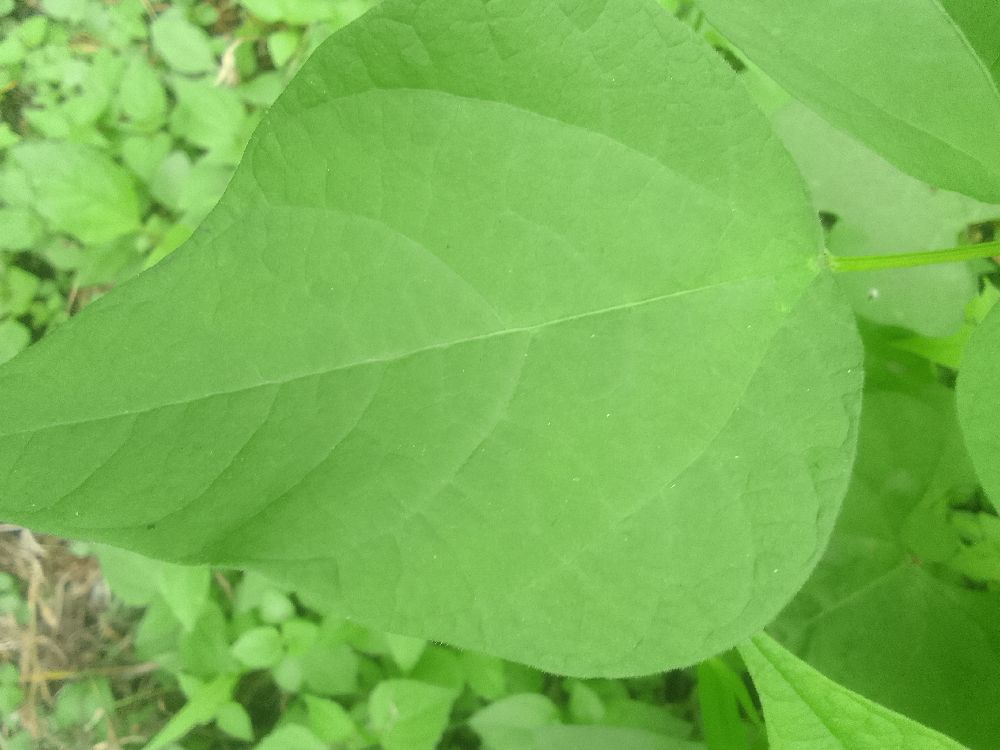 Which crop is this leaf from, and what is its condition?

common bean, healthy
